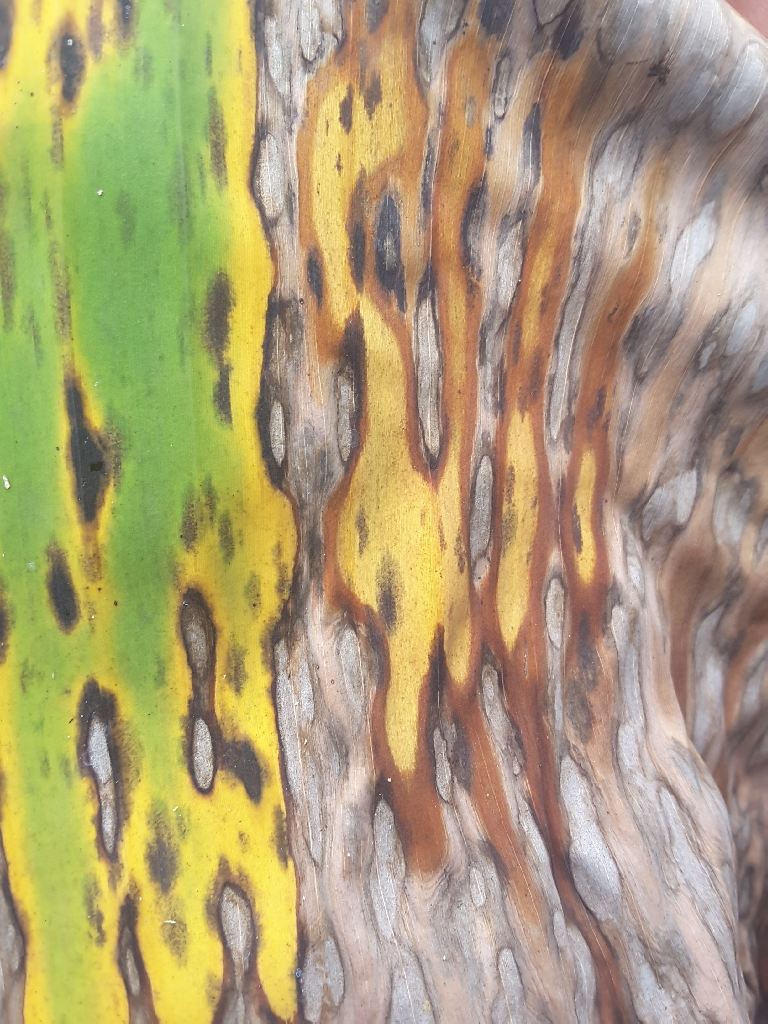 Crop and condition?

banana, black sigatoka
